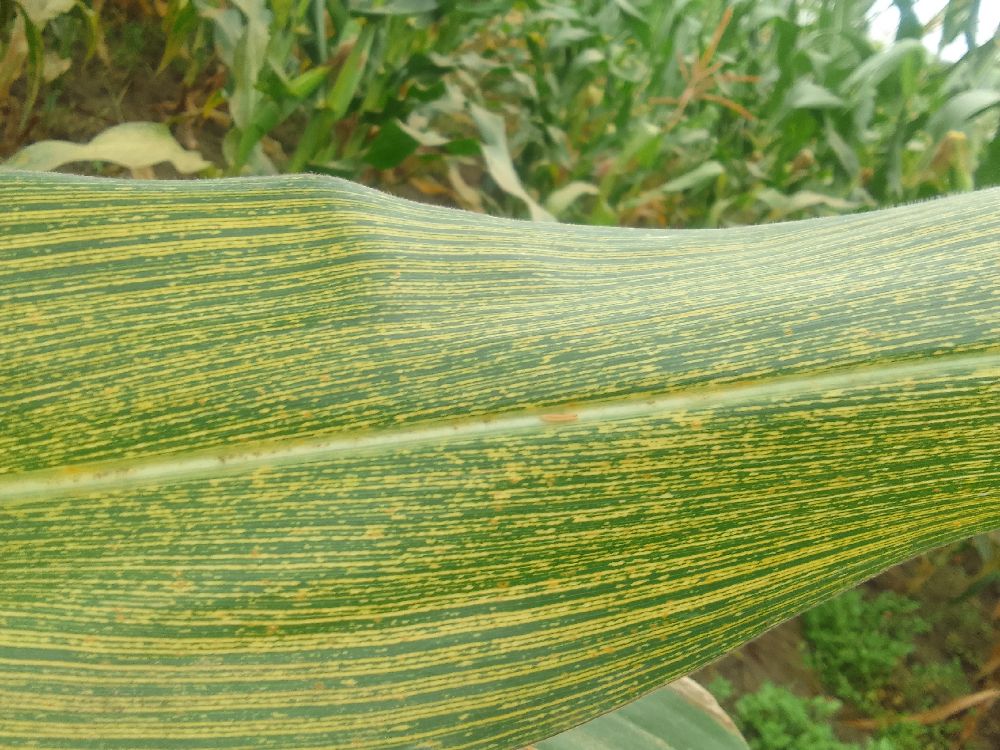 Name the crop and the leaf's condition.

maize, maize streak virus
